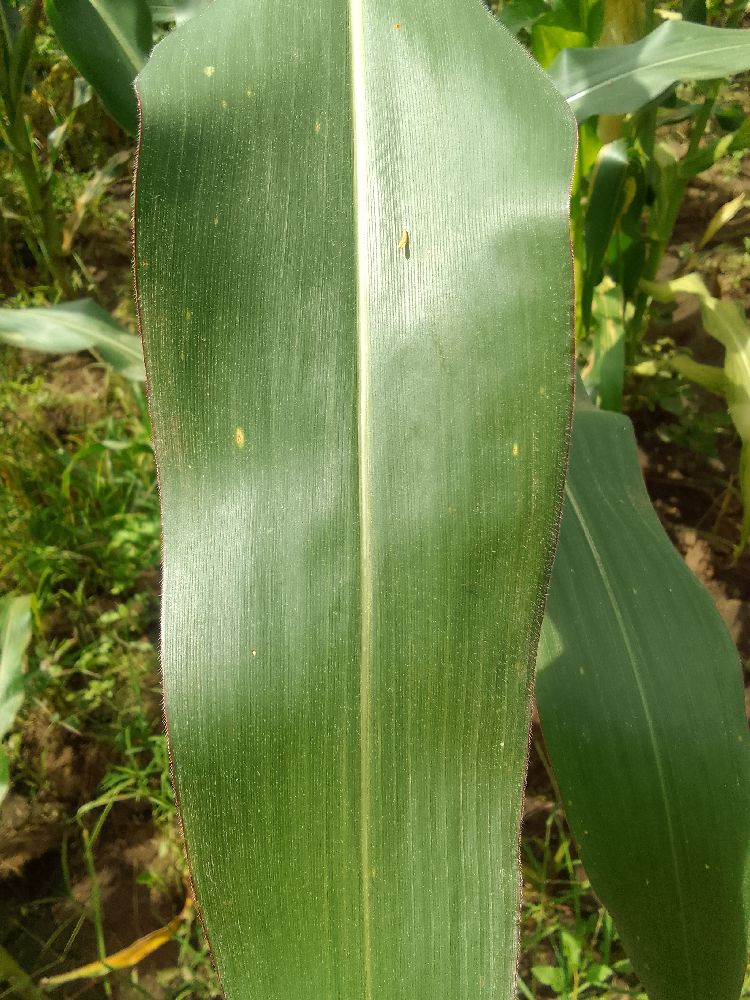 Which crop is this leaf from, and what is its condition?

maize, healthy
